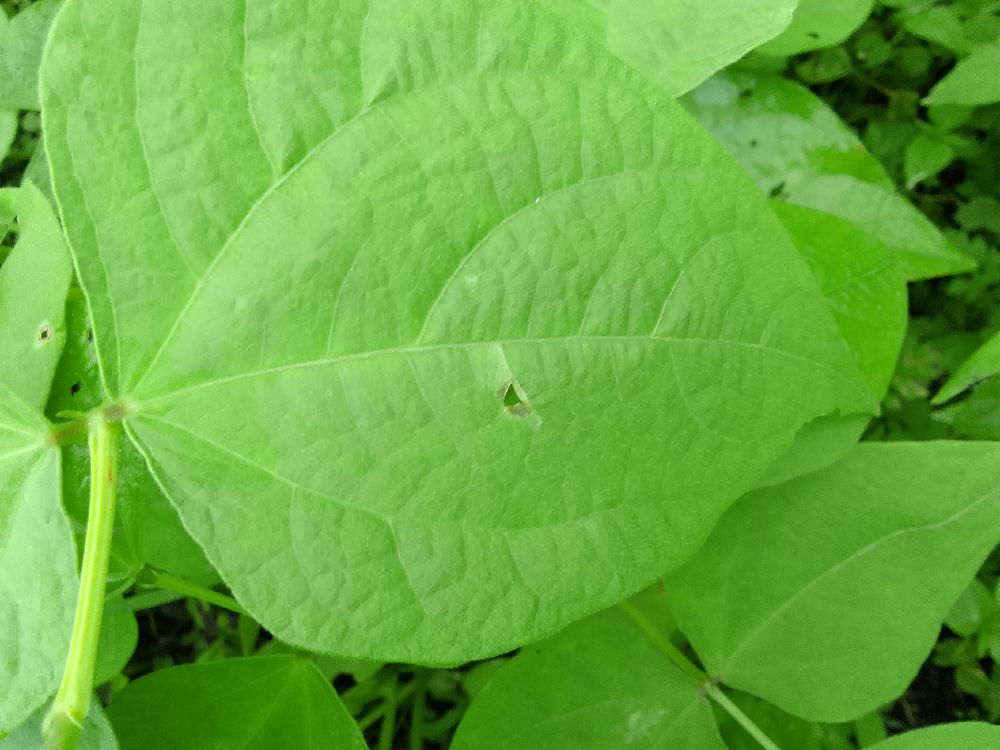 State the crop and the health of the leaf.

common bean, healthy
